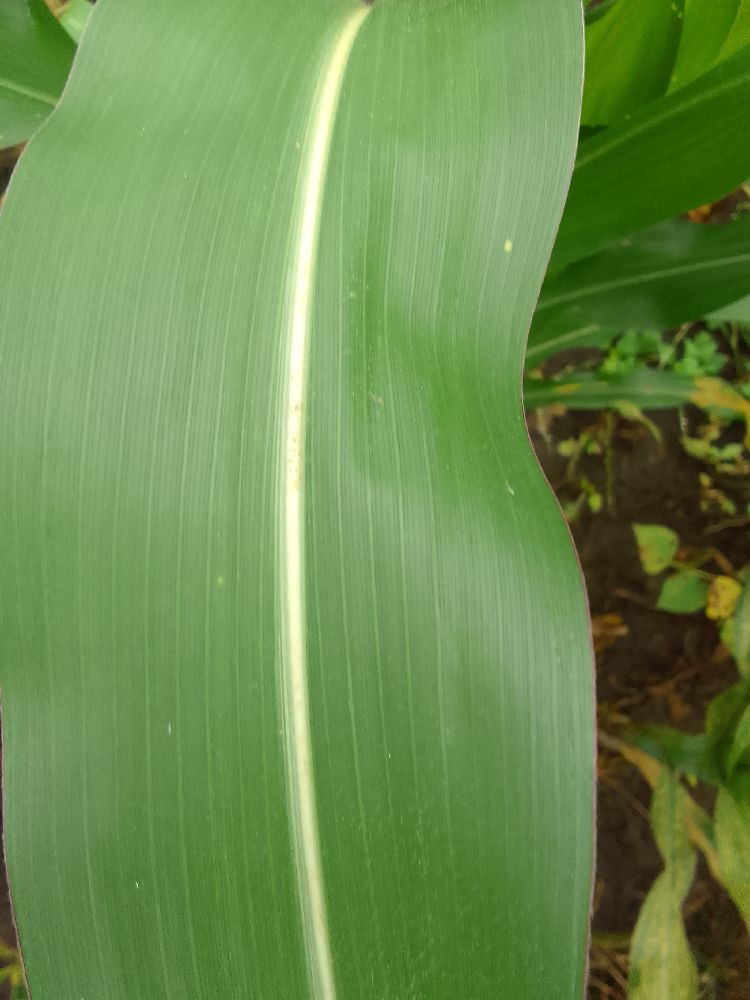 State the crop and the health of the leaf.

maize, healthy
